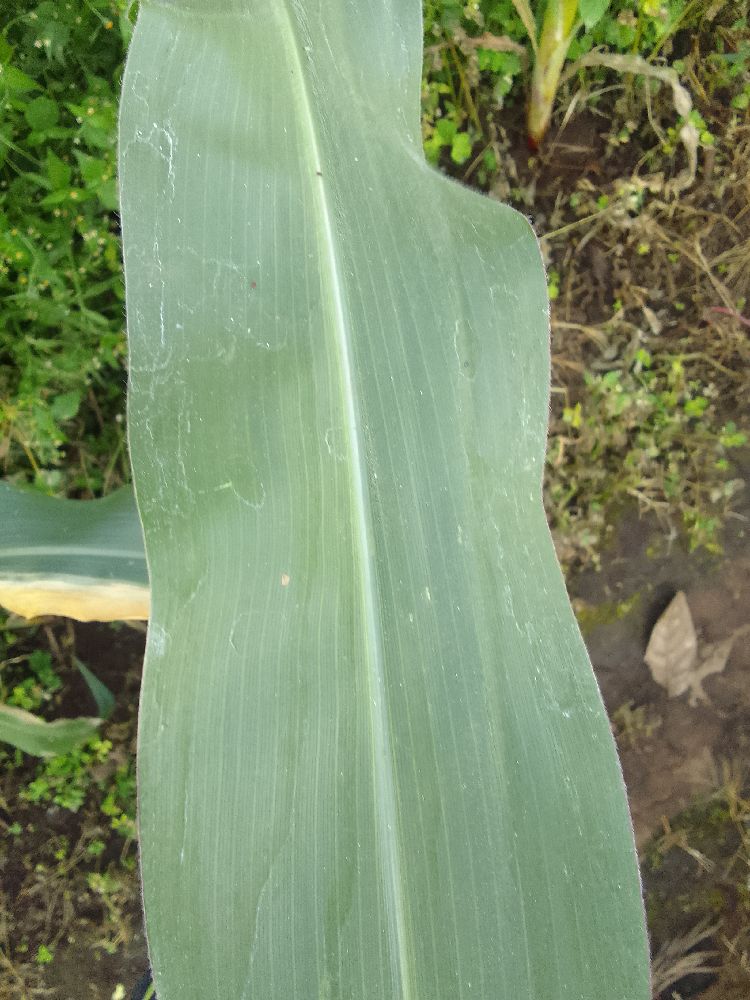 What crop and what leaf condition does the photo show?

maize, healthy
